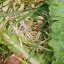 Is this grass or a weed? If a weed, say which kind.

structured weed
